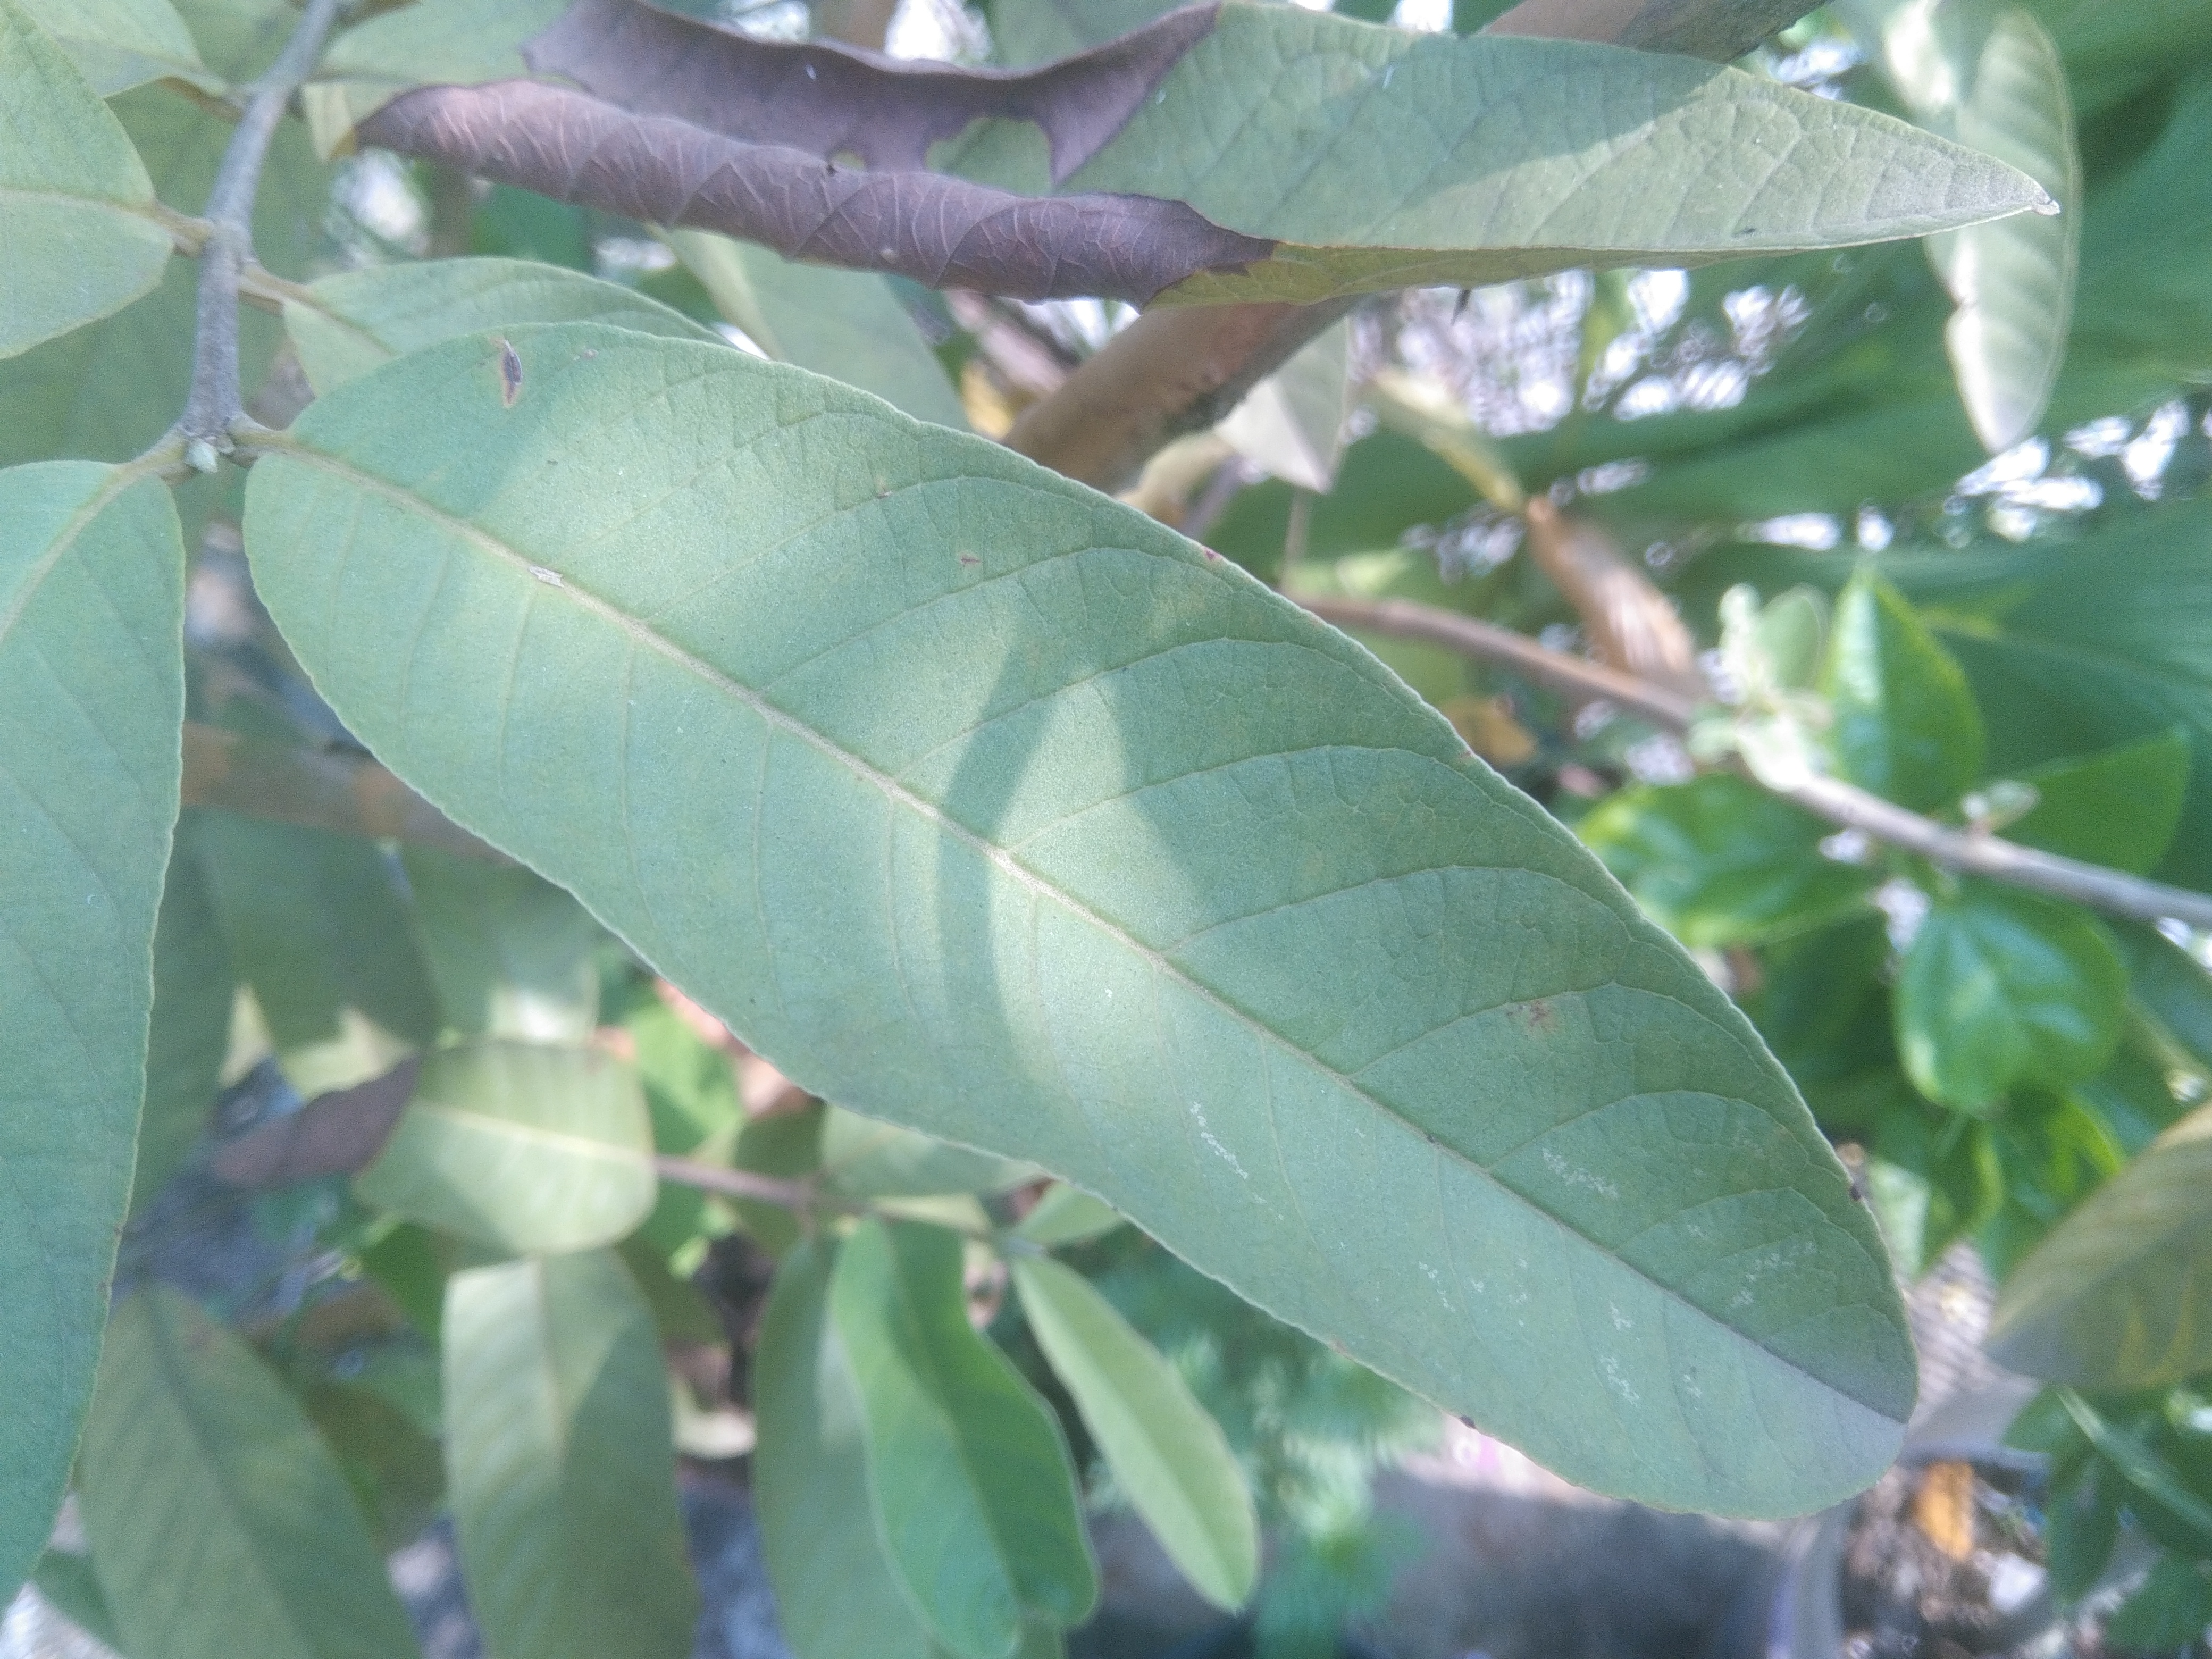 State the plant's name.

guava
